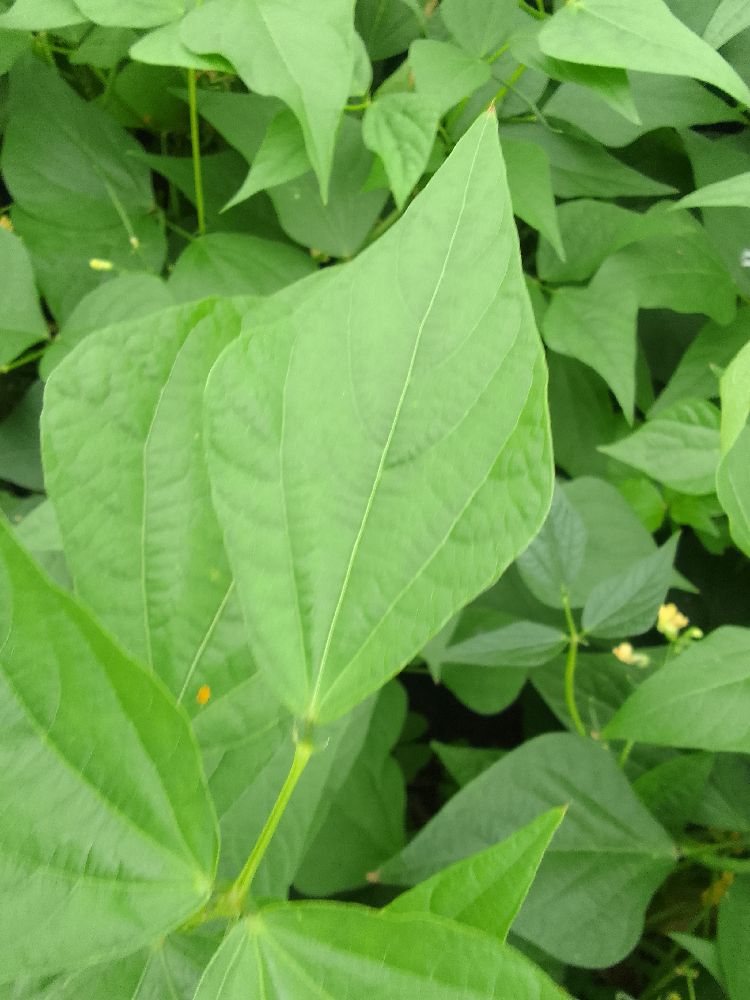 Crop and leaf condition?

common bean, healthy
